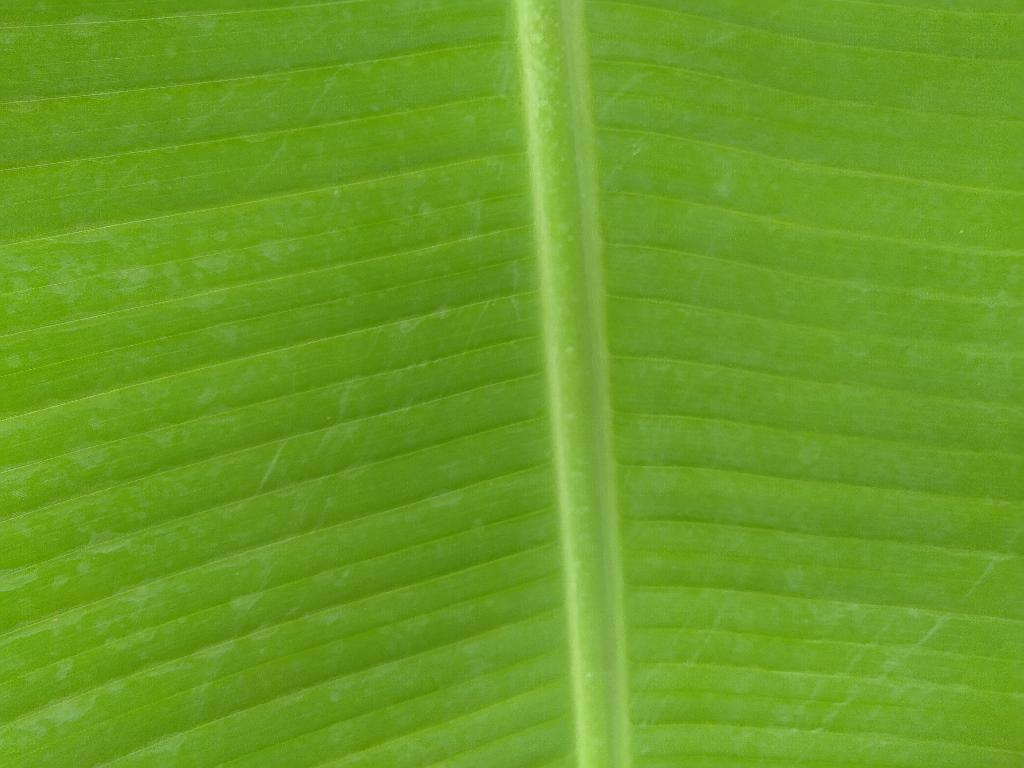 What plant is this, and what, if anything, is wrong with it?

banana, healthy
